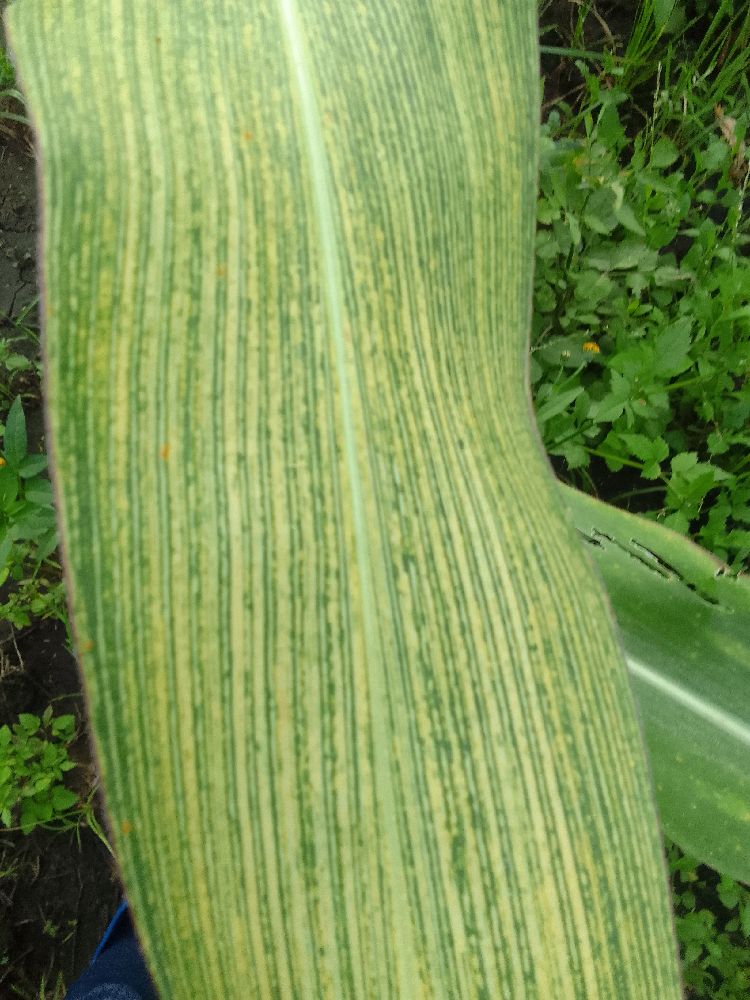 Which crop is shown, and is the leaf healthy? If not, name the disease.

maize, maize streak virus
